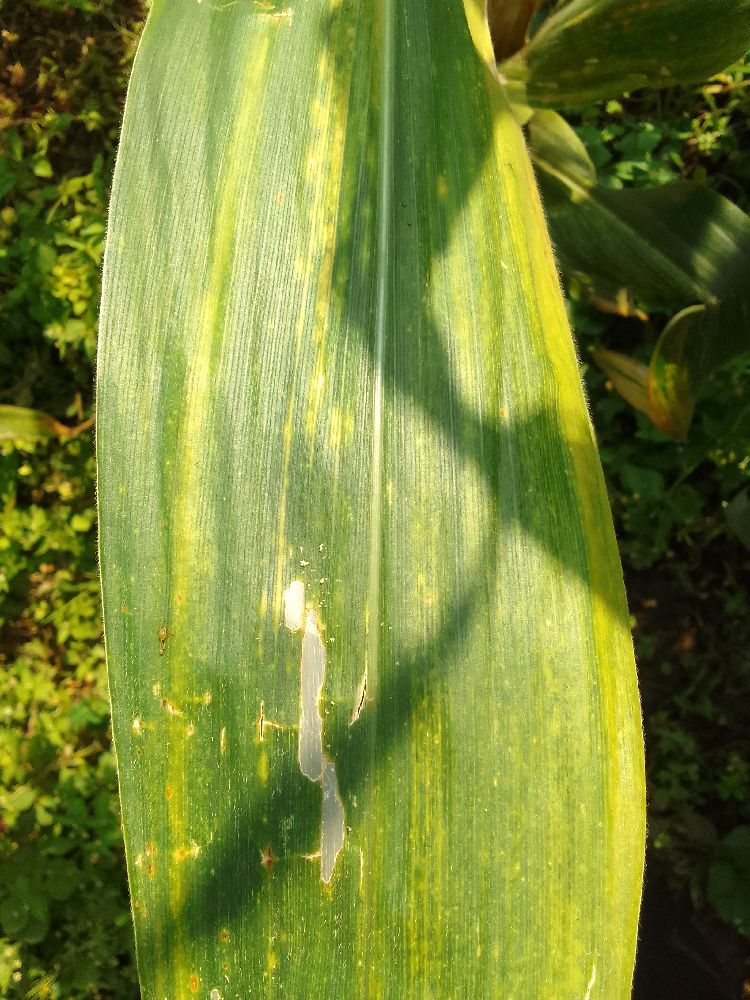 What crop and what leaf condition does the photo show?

maize, maize lethal necrosis
